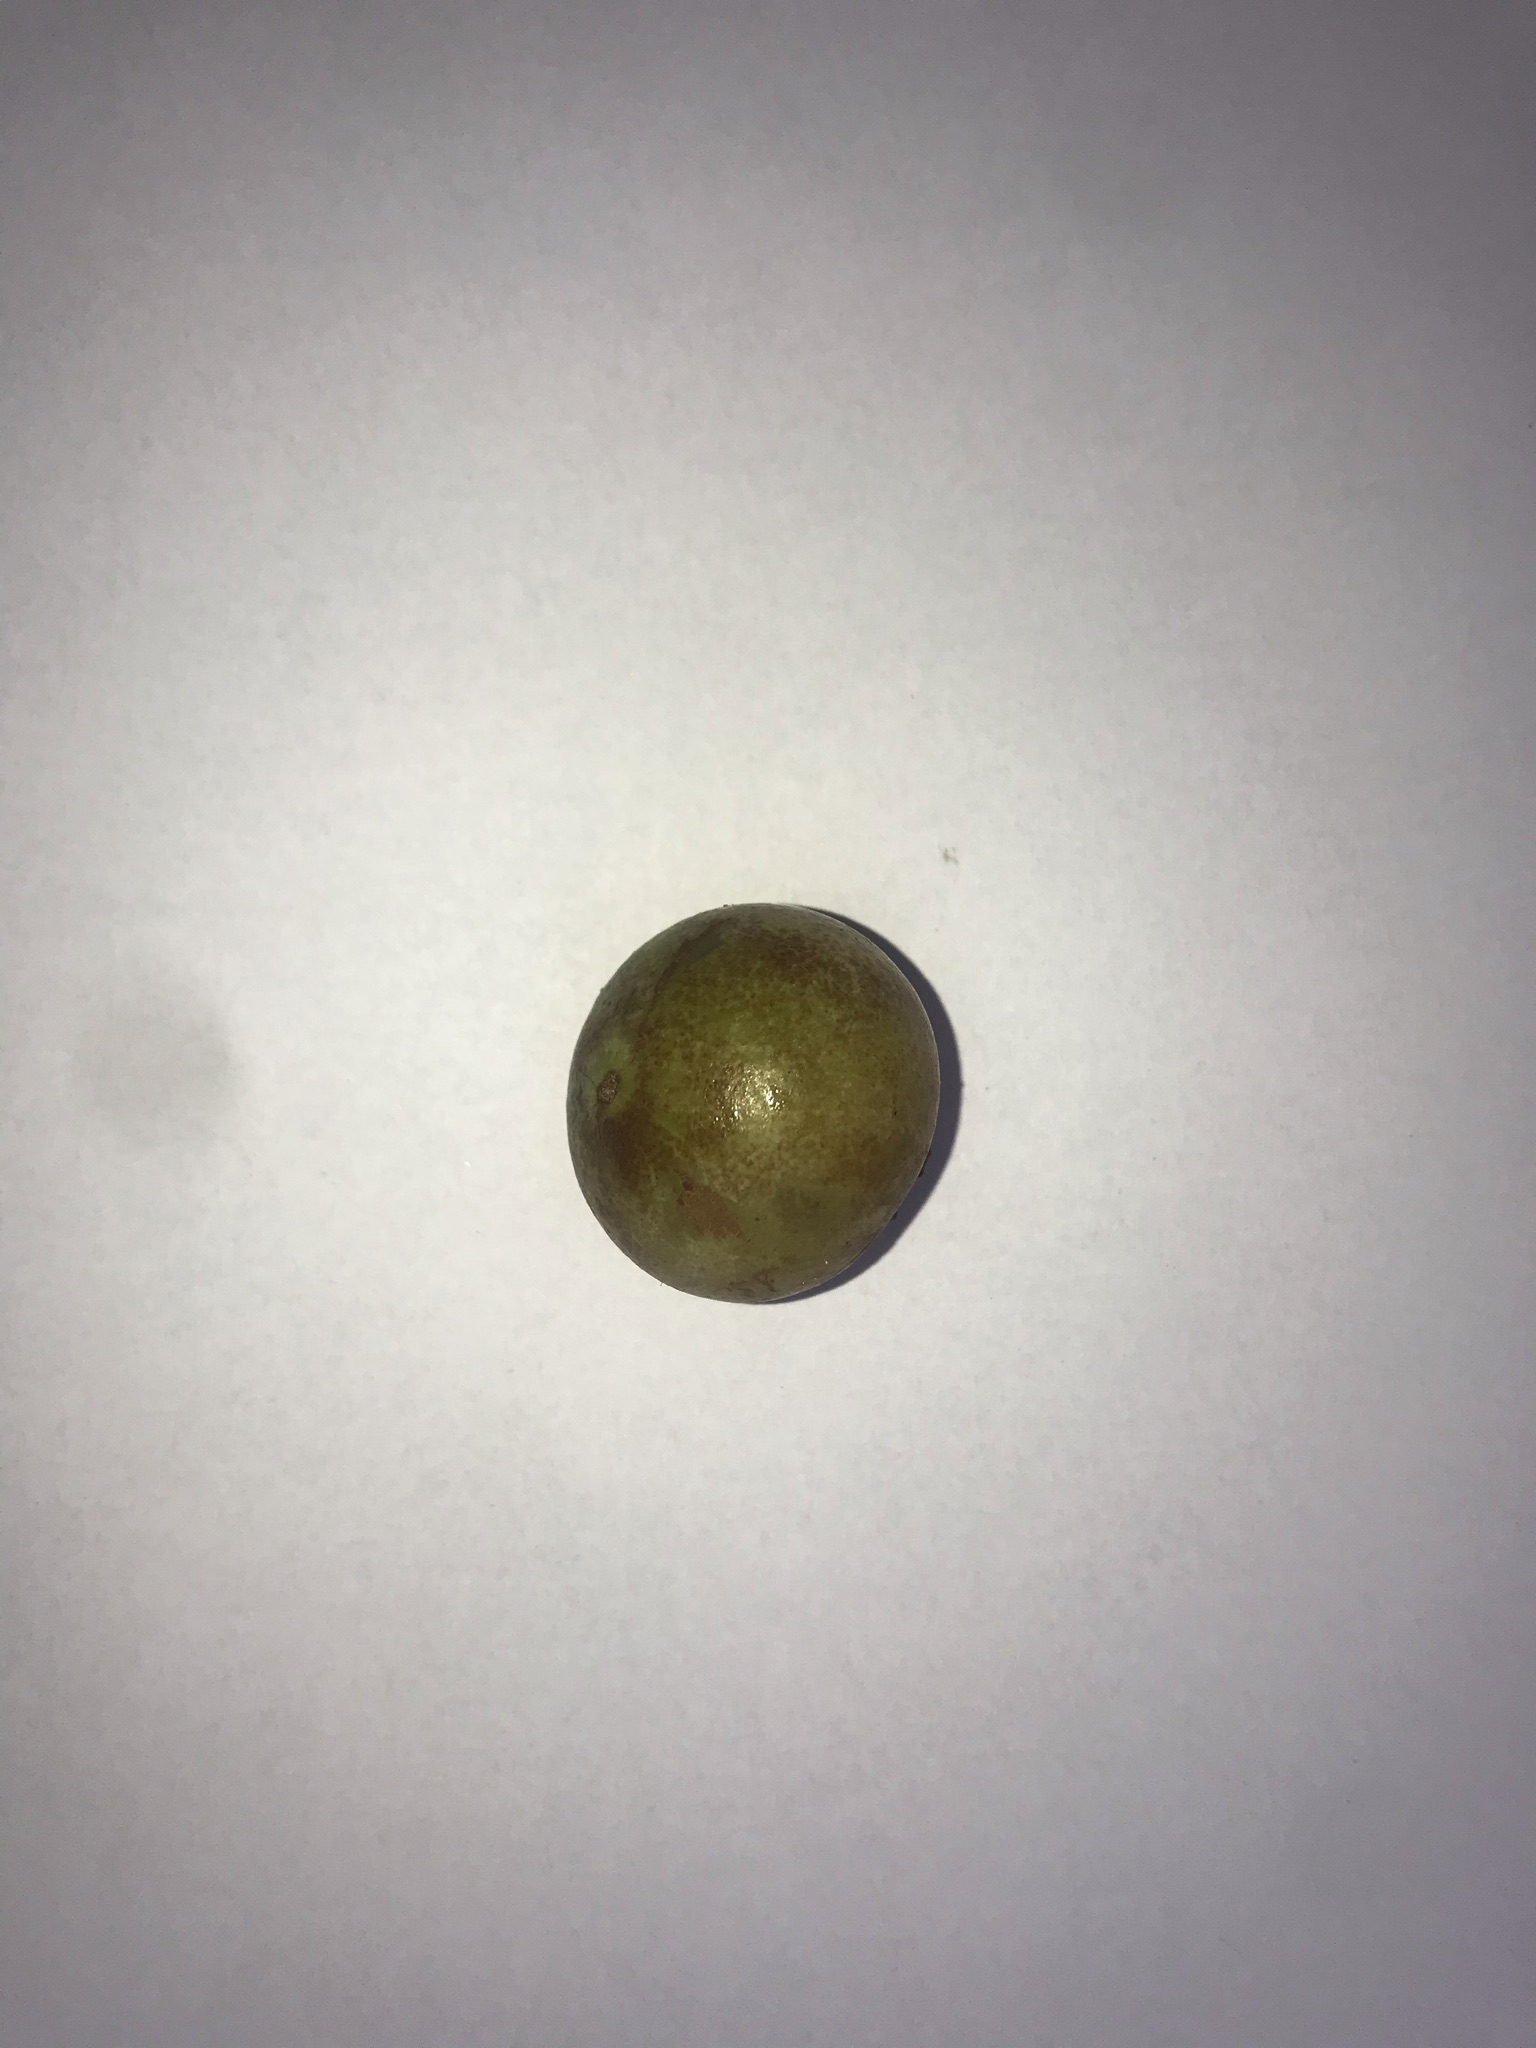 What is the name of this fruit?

gabiroba
